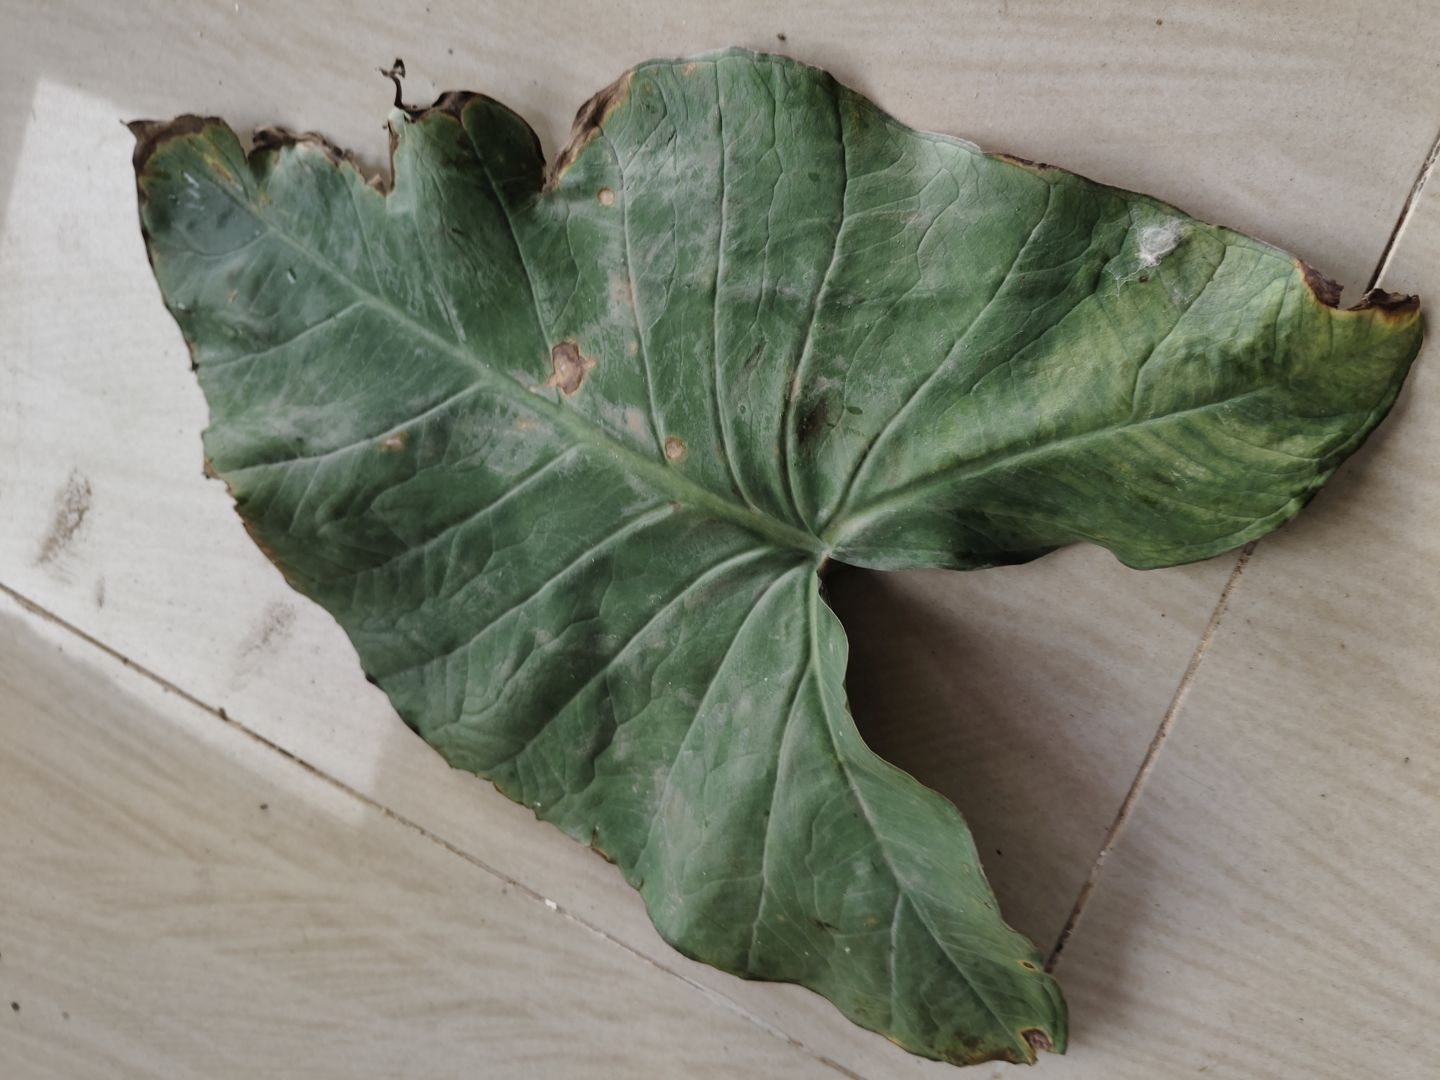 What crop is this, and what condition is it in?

taro, leaf blight
